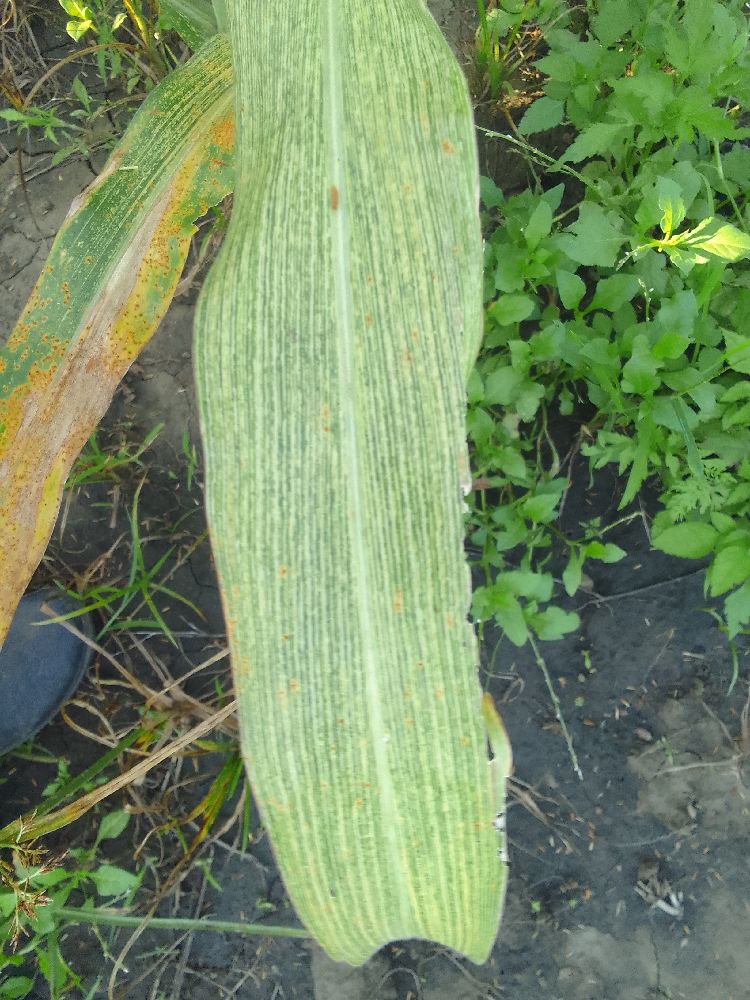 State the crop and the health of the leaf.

maize, maize streak virus
